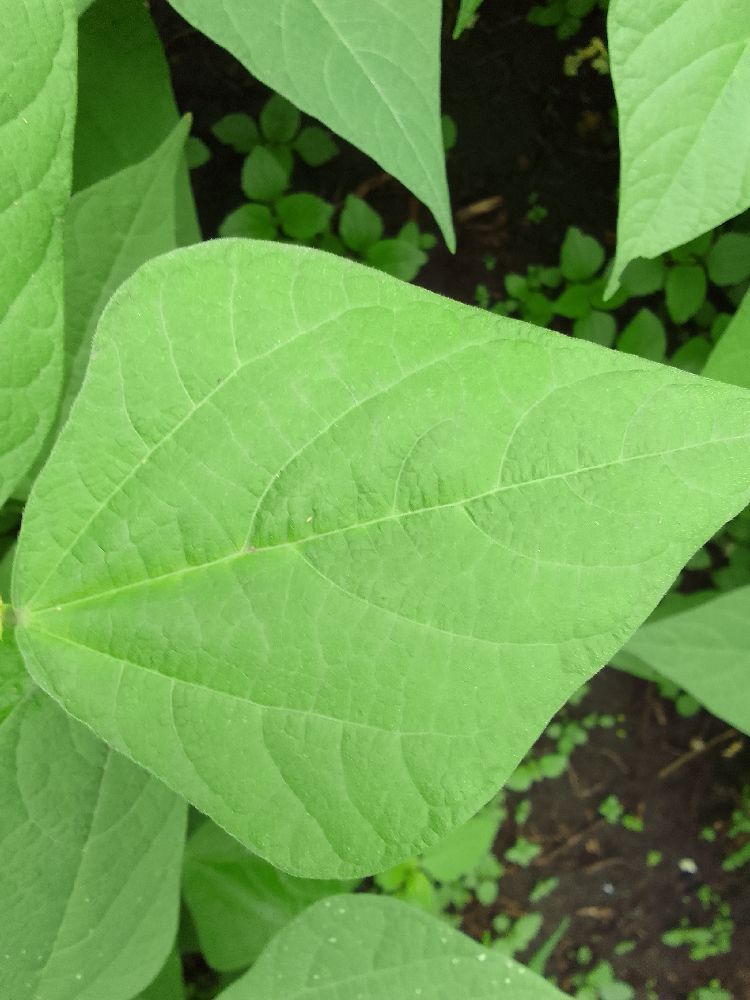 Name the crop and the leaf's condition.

common bean, healthy
